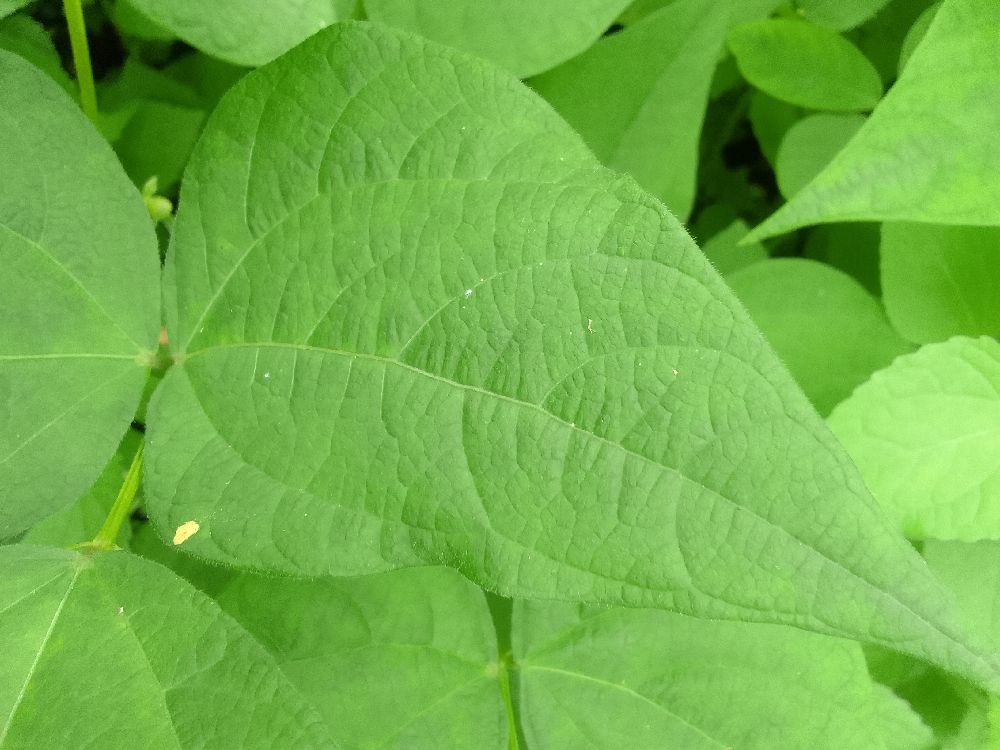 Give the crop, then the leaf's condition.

common bean, healthy
